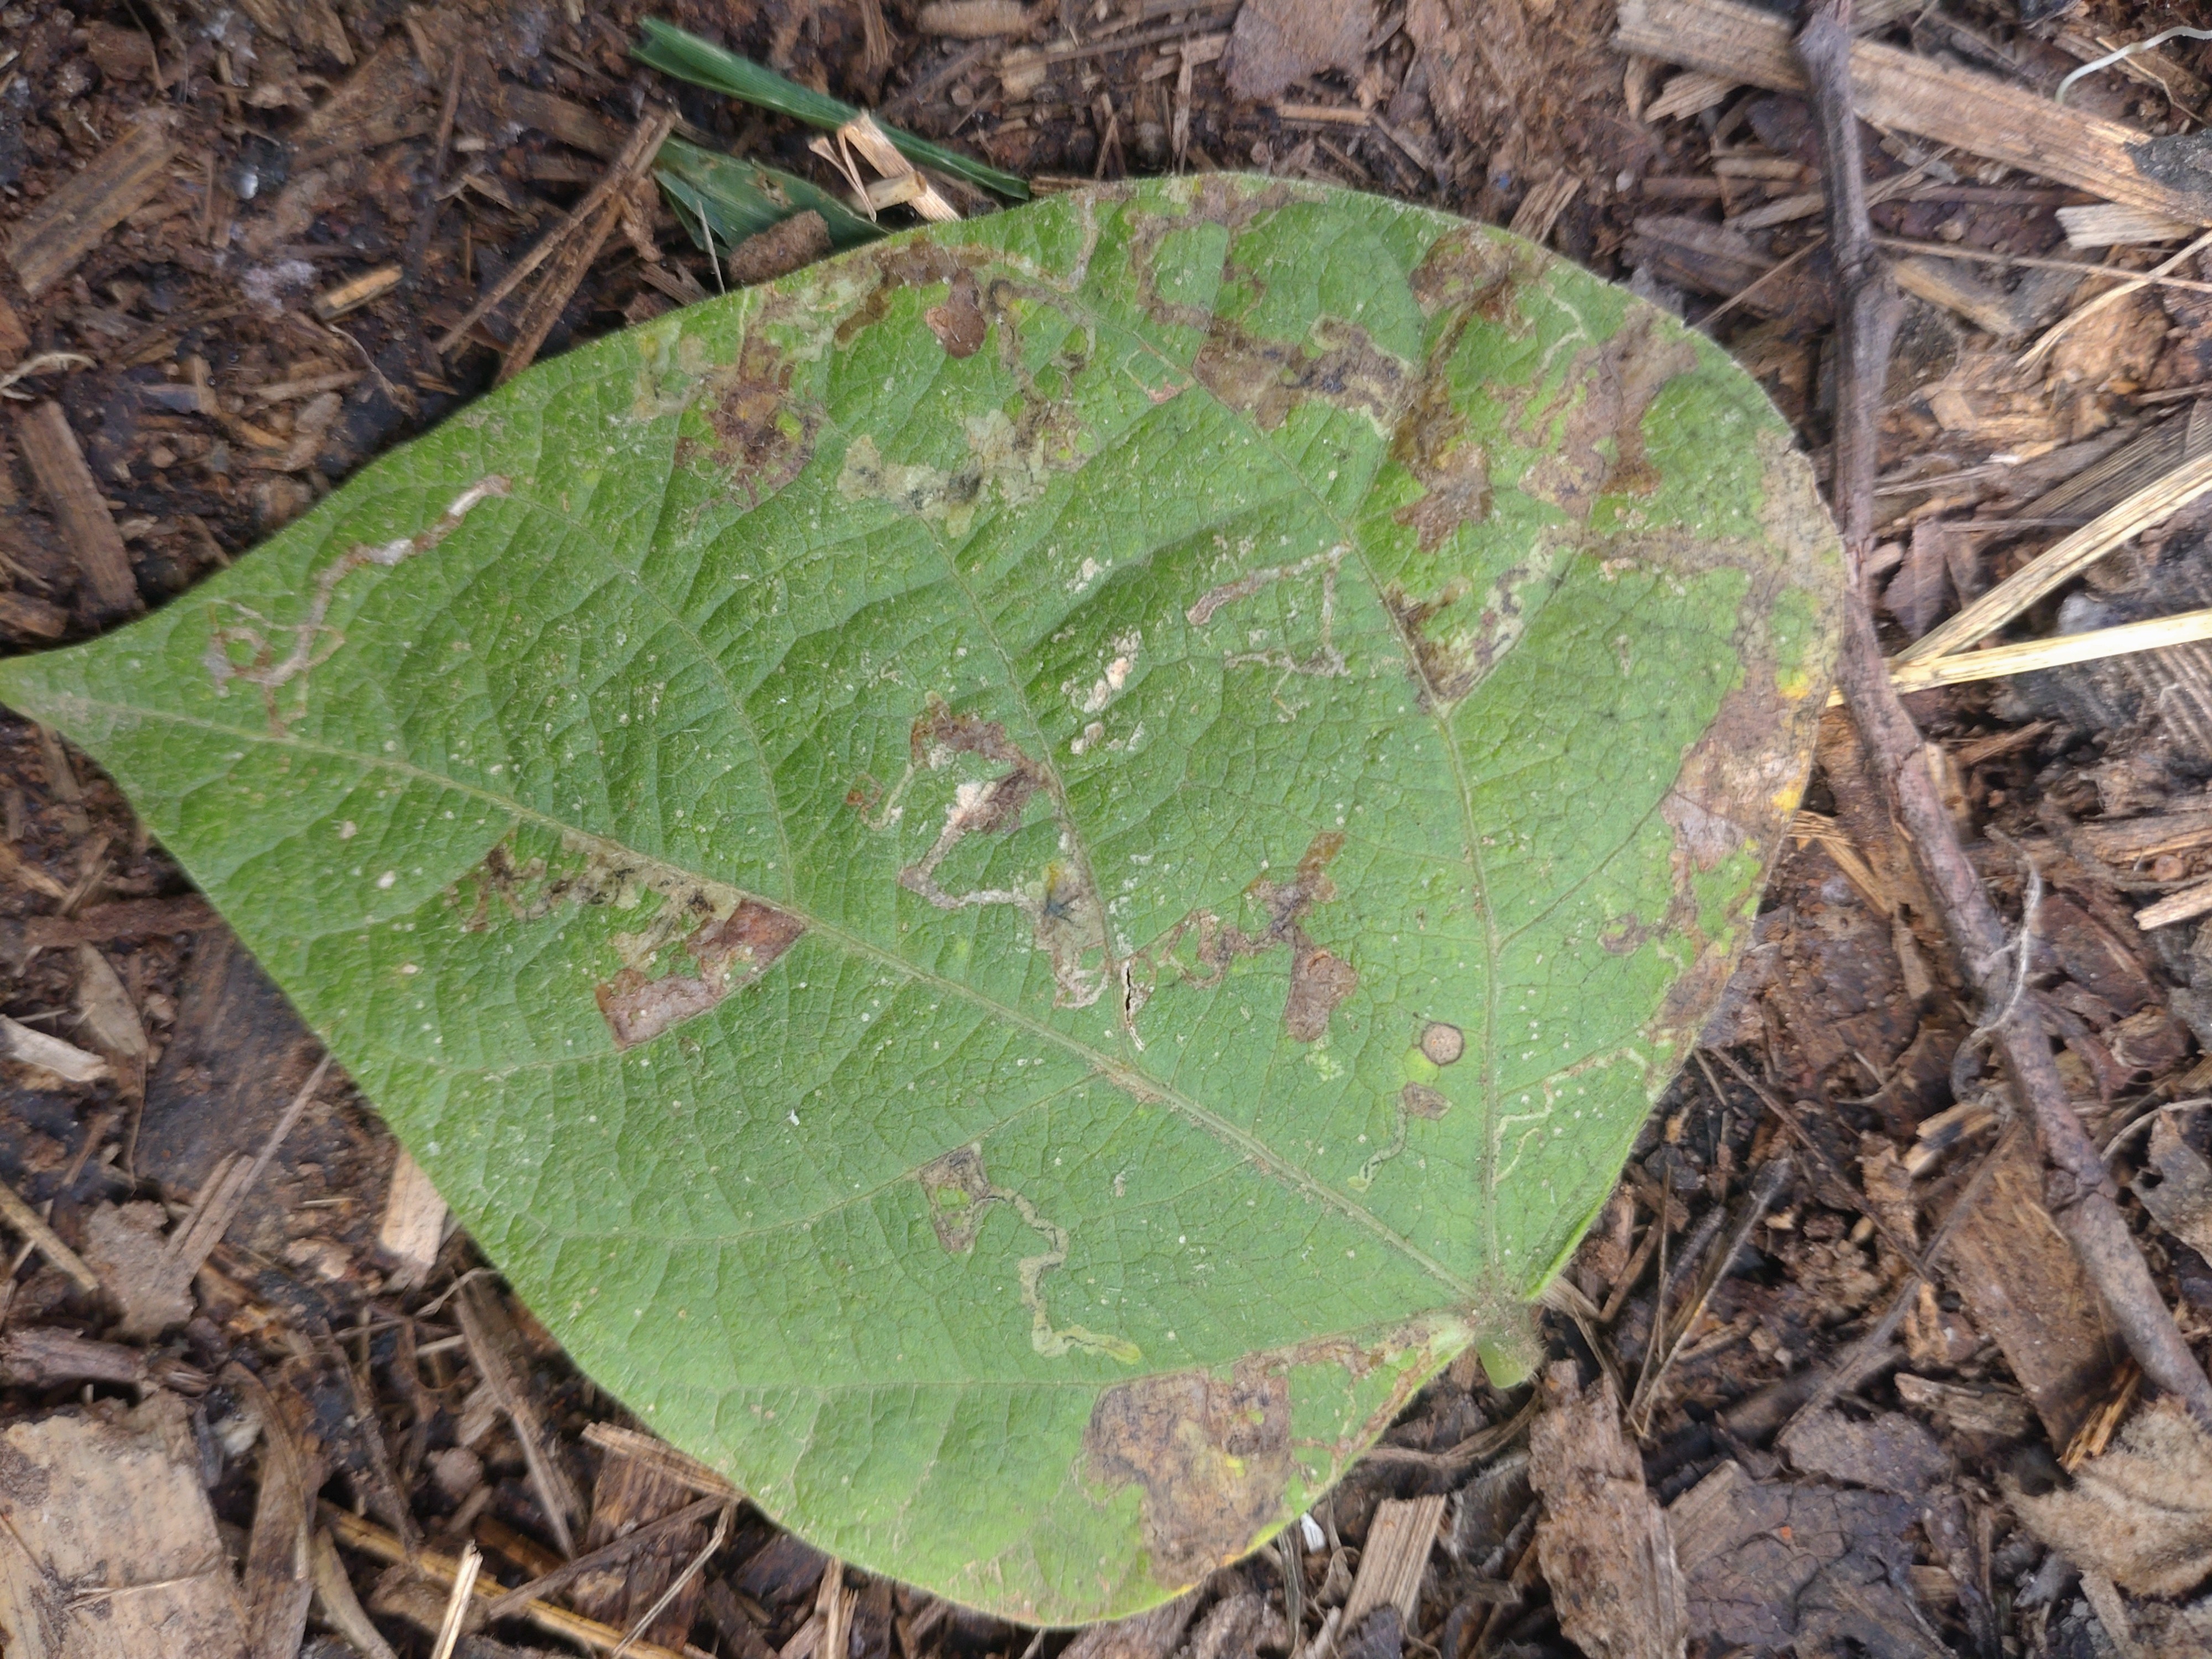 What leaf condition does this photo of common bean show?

anthracnose
